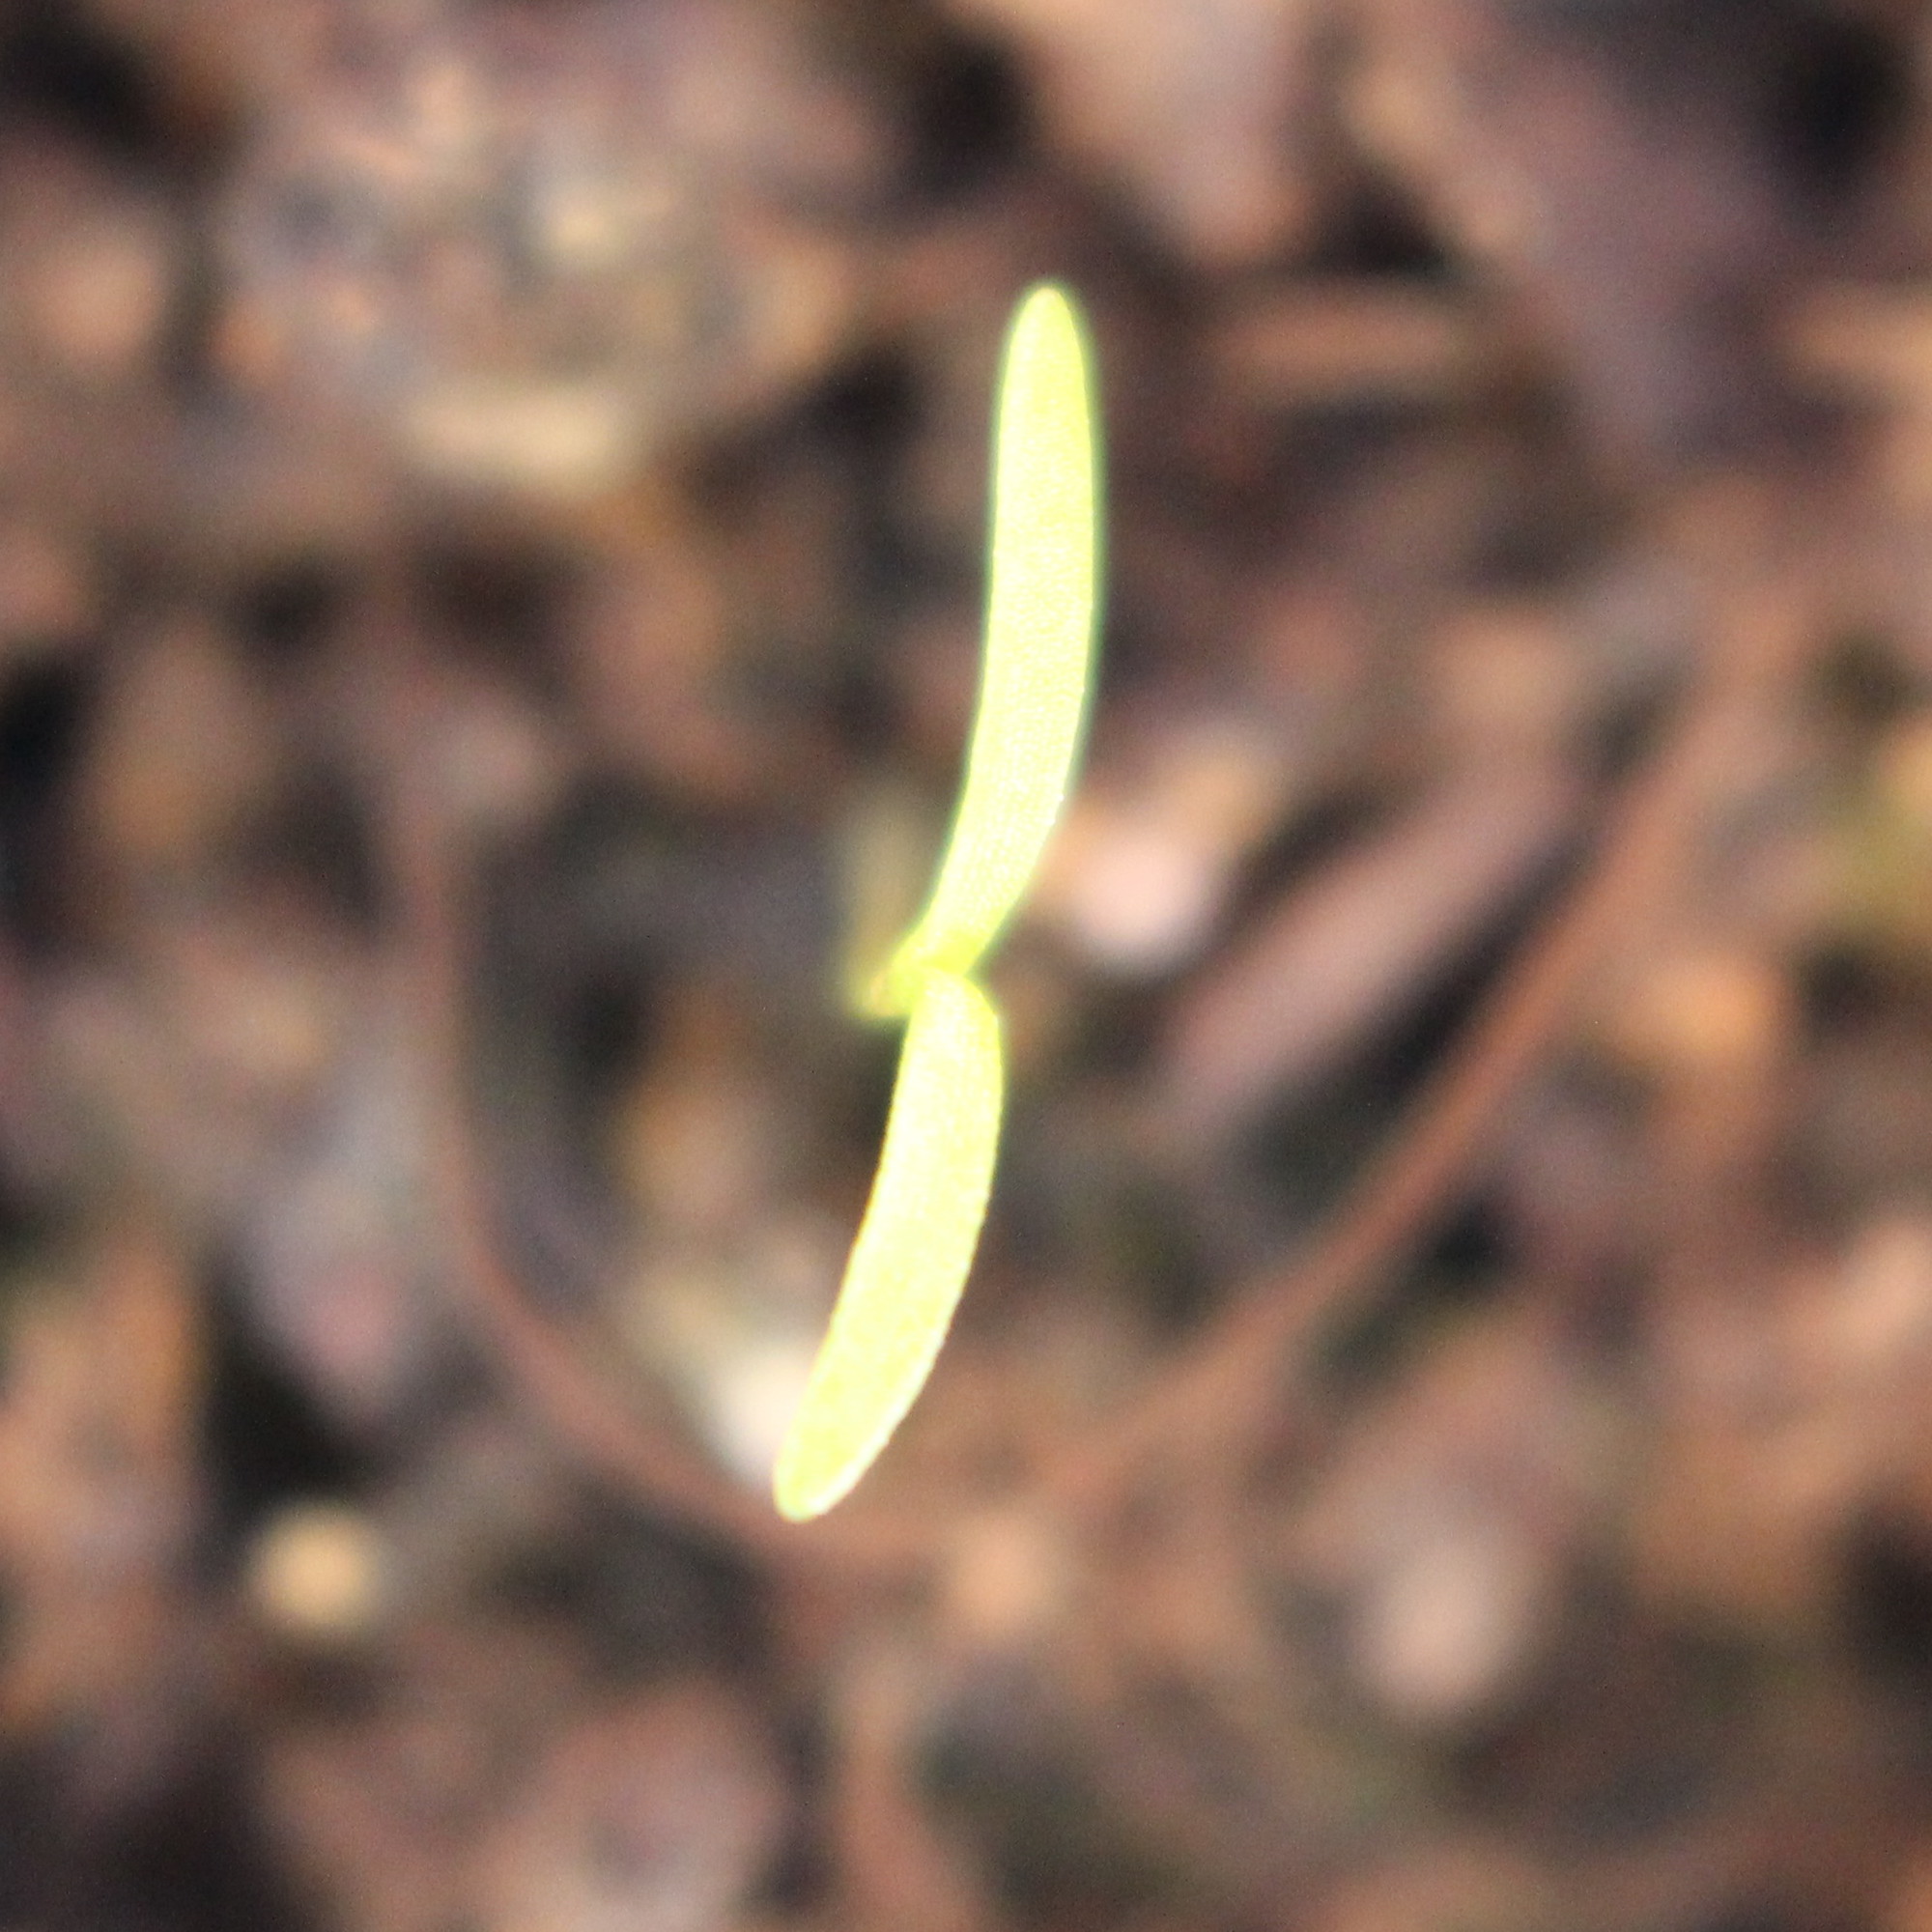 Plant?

Papaver rhoeas
